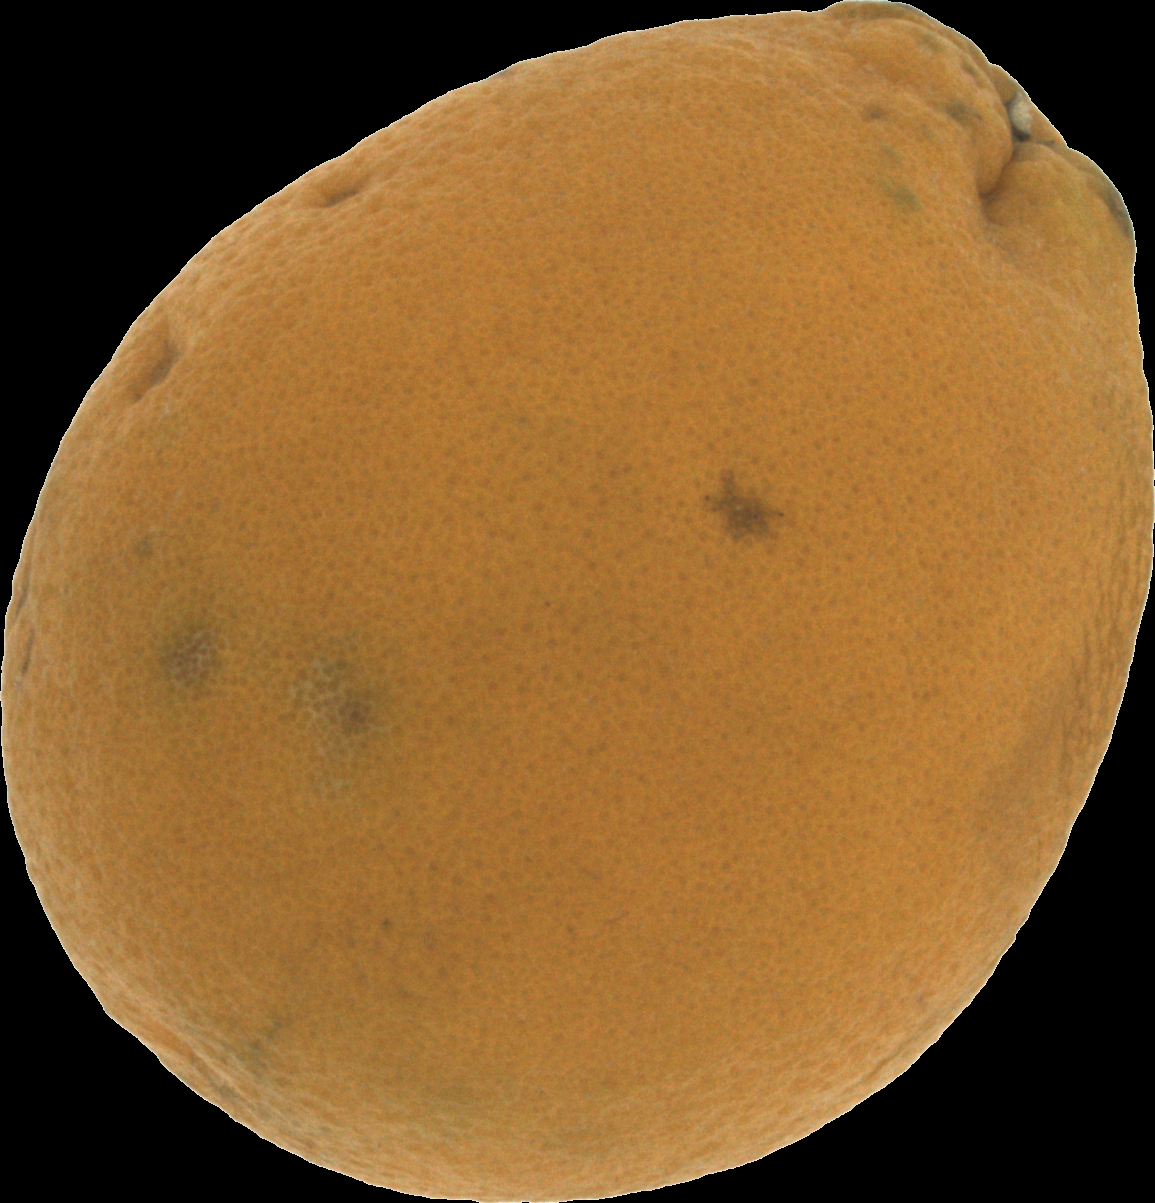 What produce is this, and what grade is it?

orange, bad
